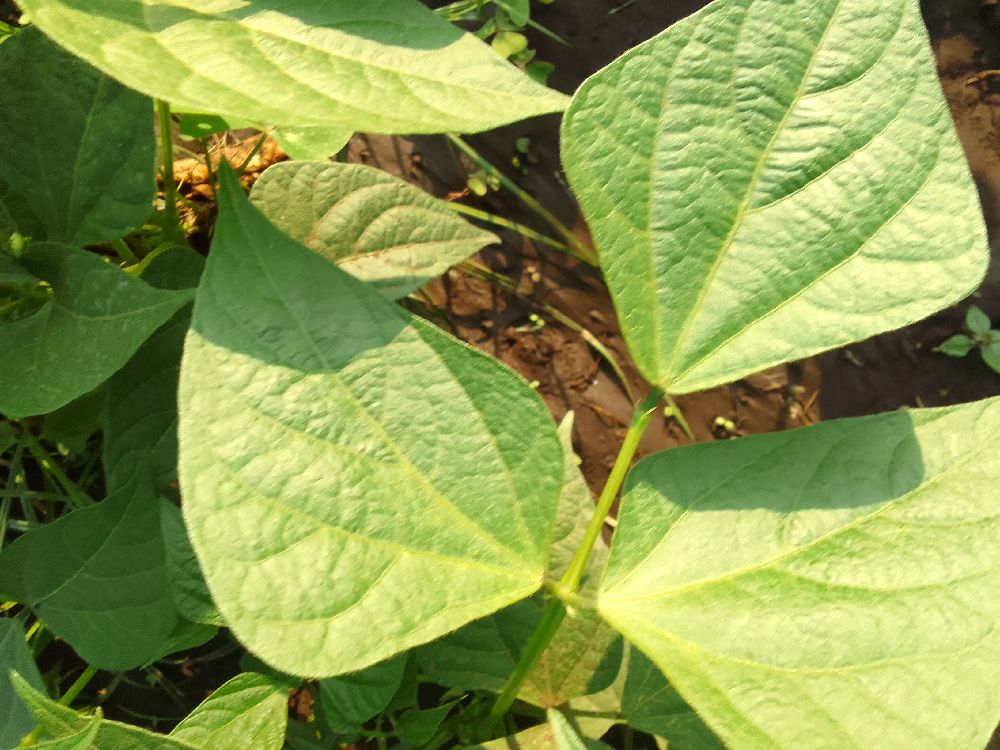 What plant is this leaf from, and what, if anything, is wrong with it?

common bean, healthy
